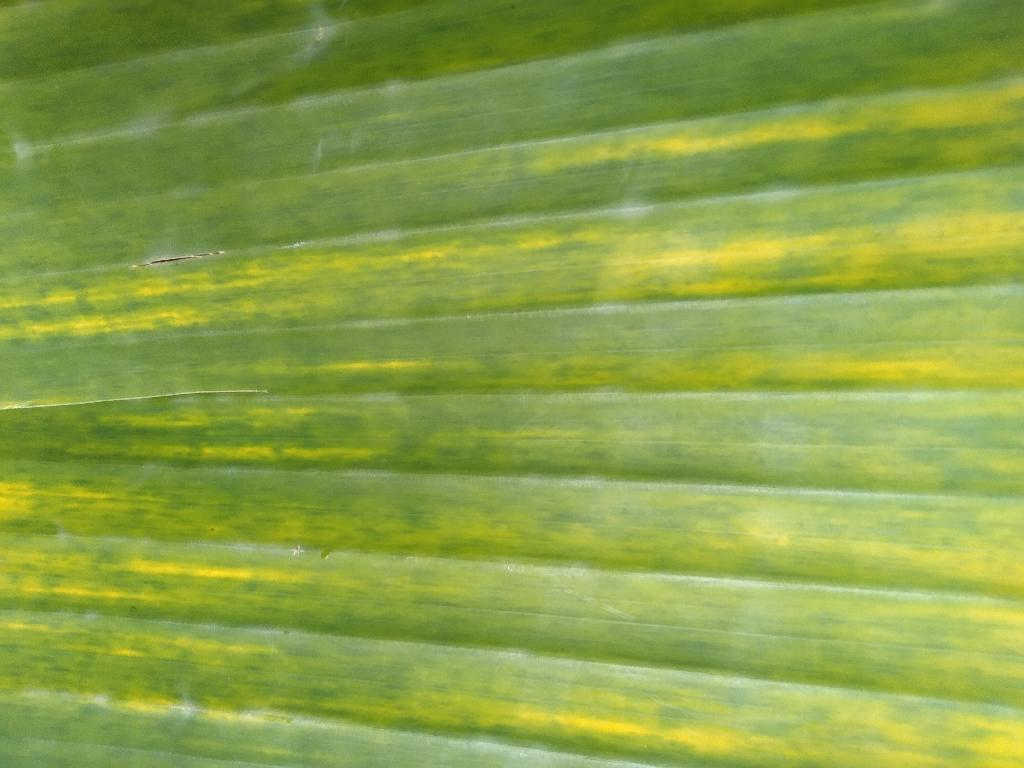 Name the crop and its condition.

banana, fusarium wilt race 1
